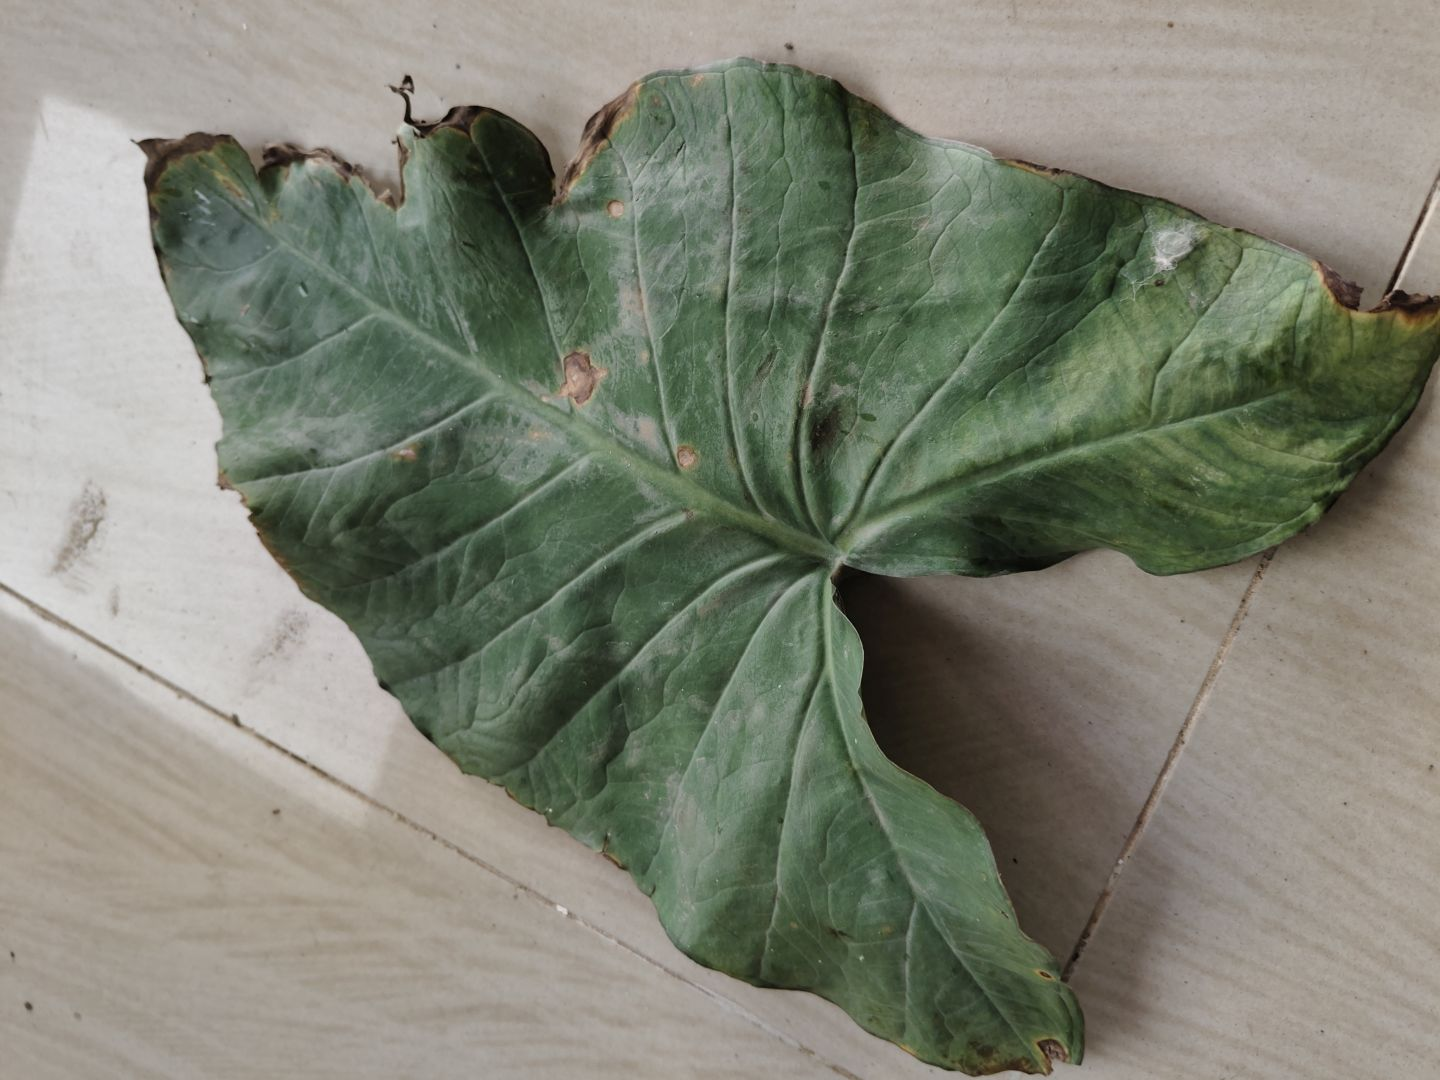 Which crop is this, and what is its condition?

taro, leaf blight
